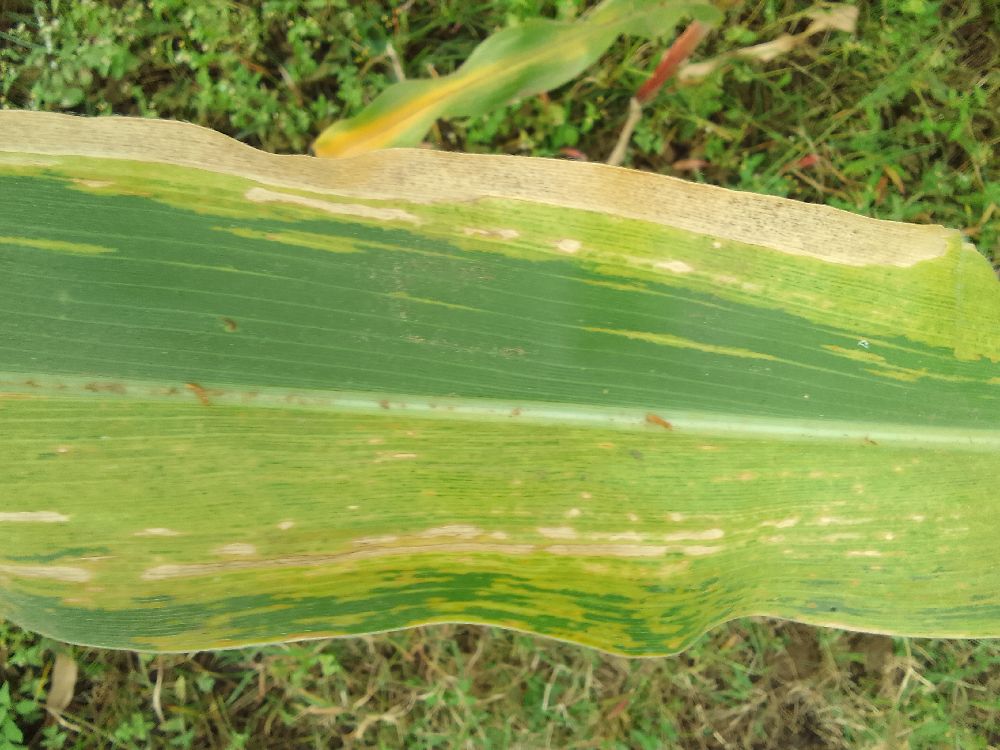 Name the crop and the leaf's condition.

maize, maize lethal necrosis
